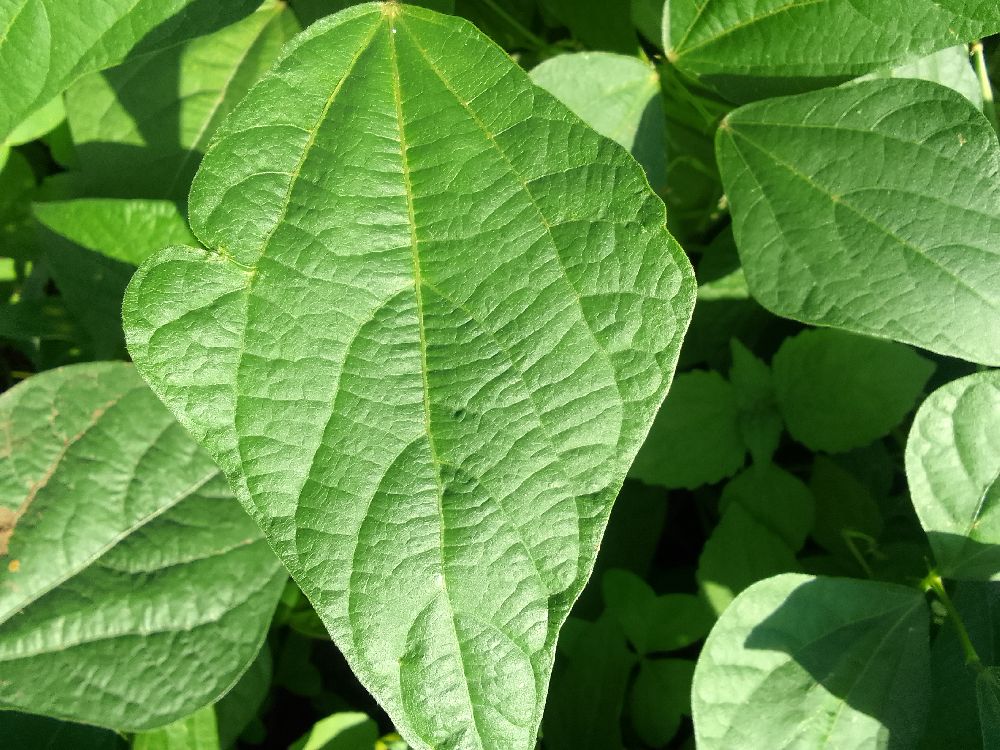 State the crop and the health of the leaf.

common bean, healthy
